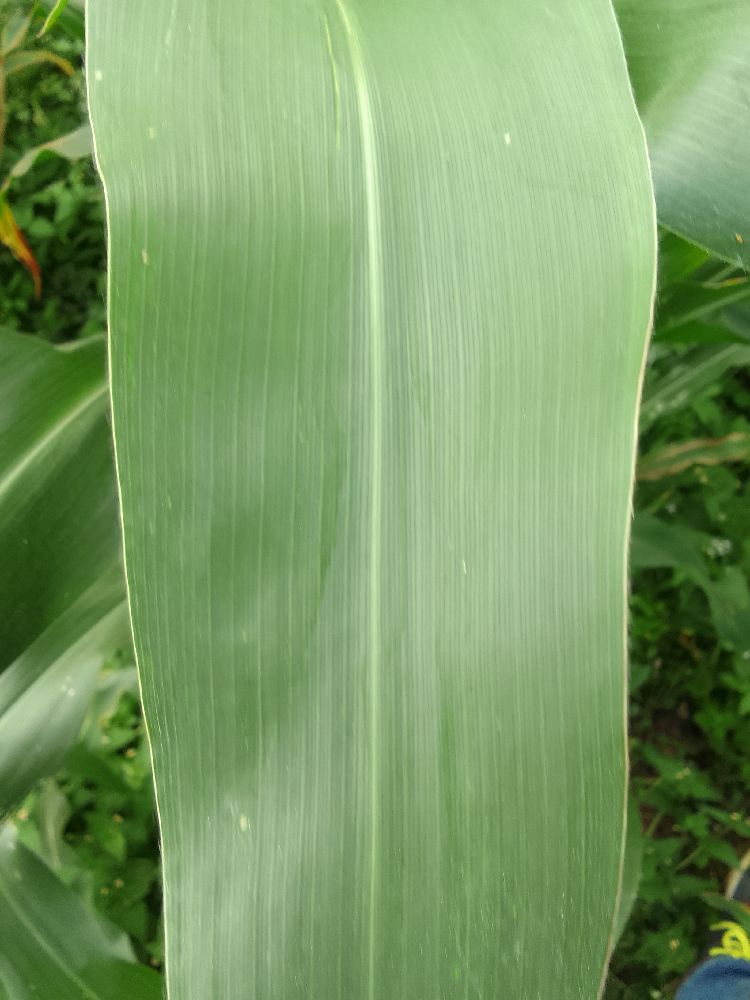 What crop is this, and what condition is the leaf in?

maize, healthy
